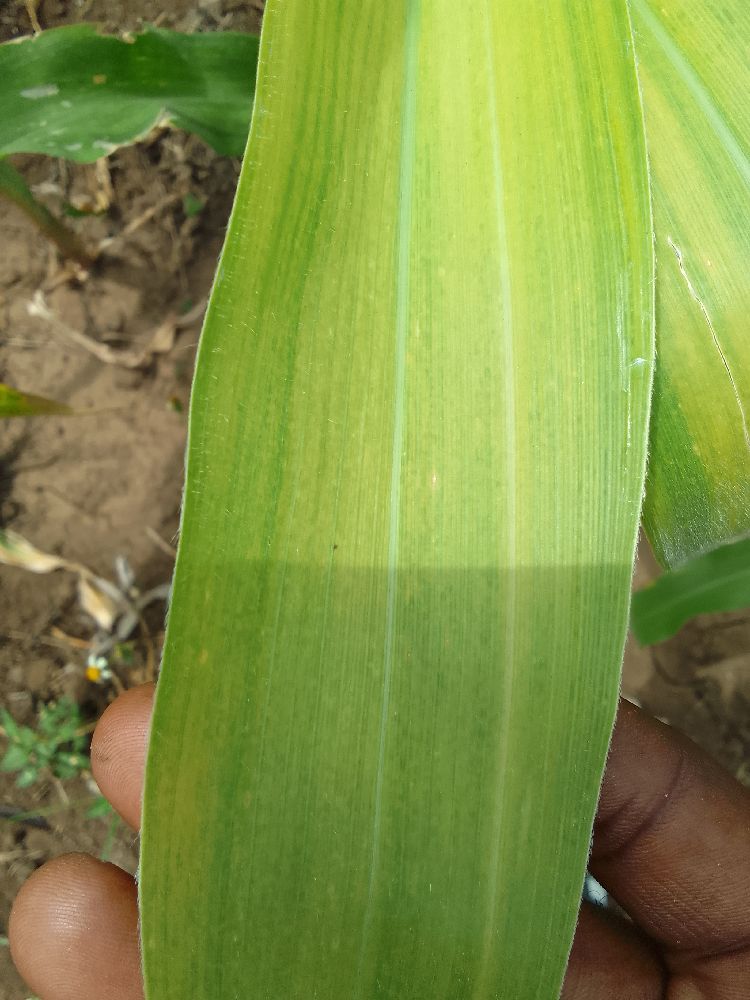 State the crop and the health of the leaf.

maize, maize lethal necrosis
